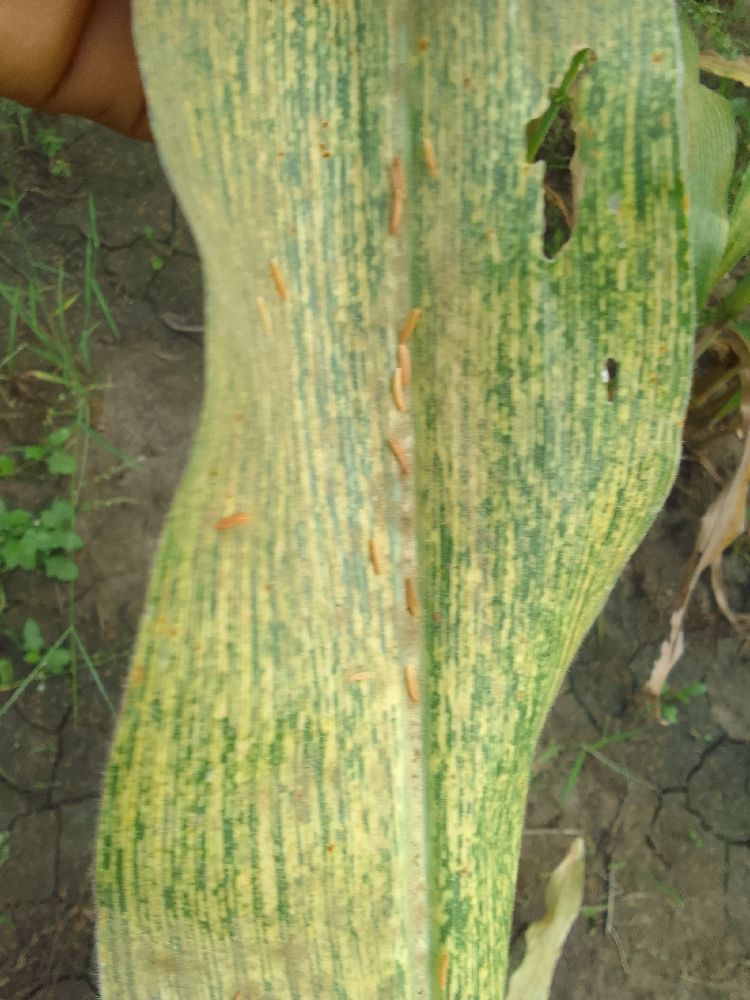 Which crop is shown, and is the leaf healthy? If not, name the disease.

maize, maize streak virus
